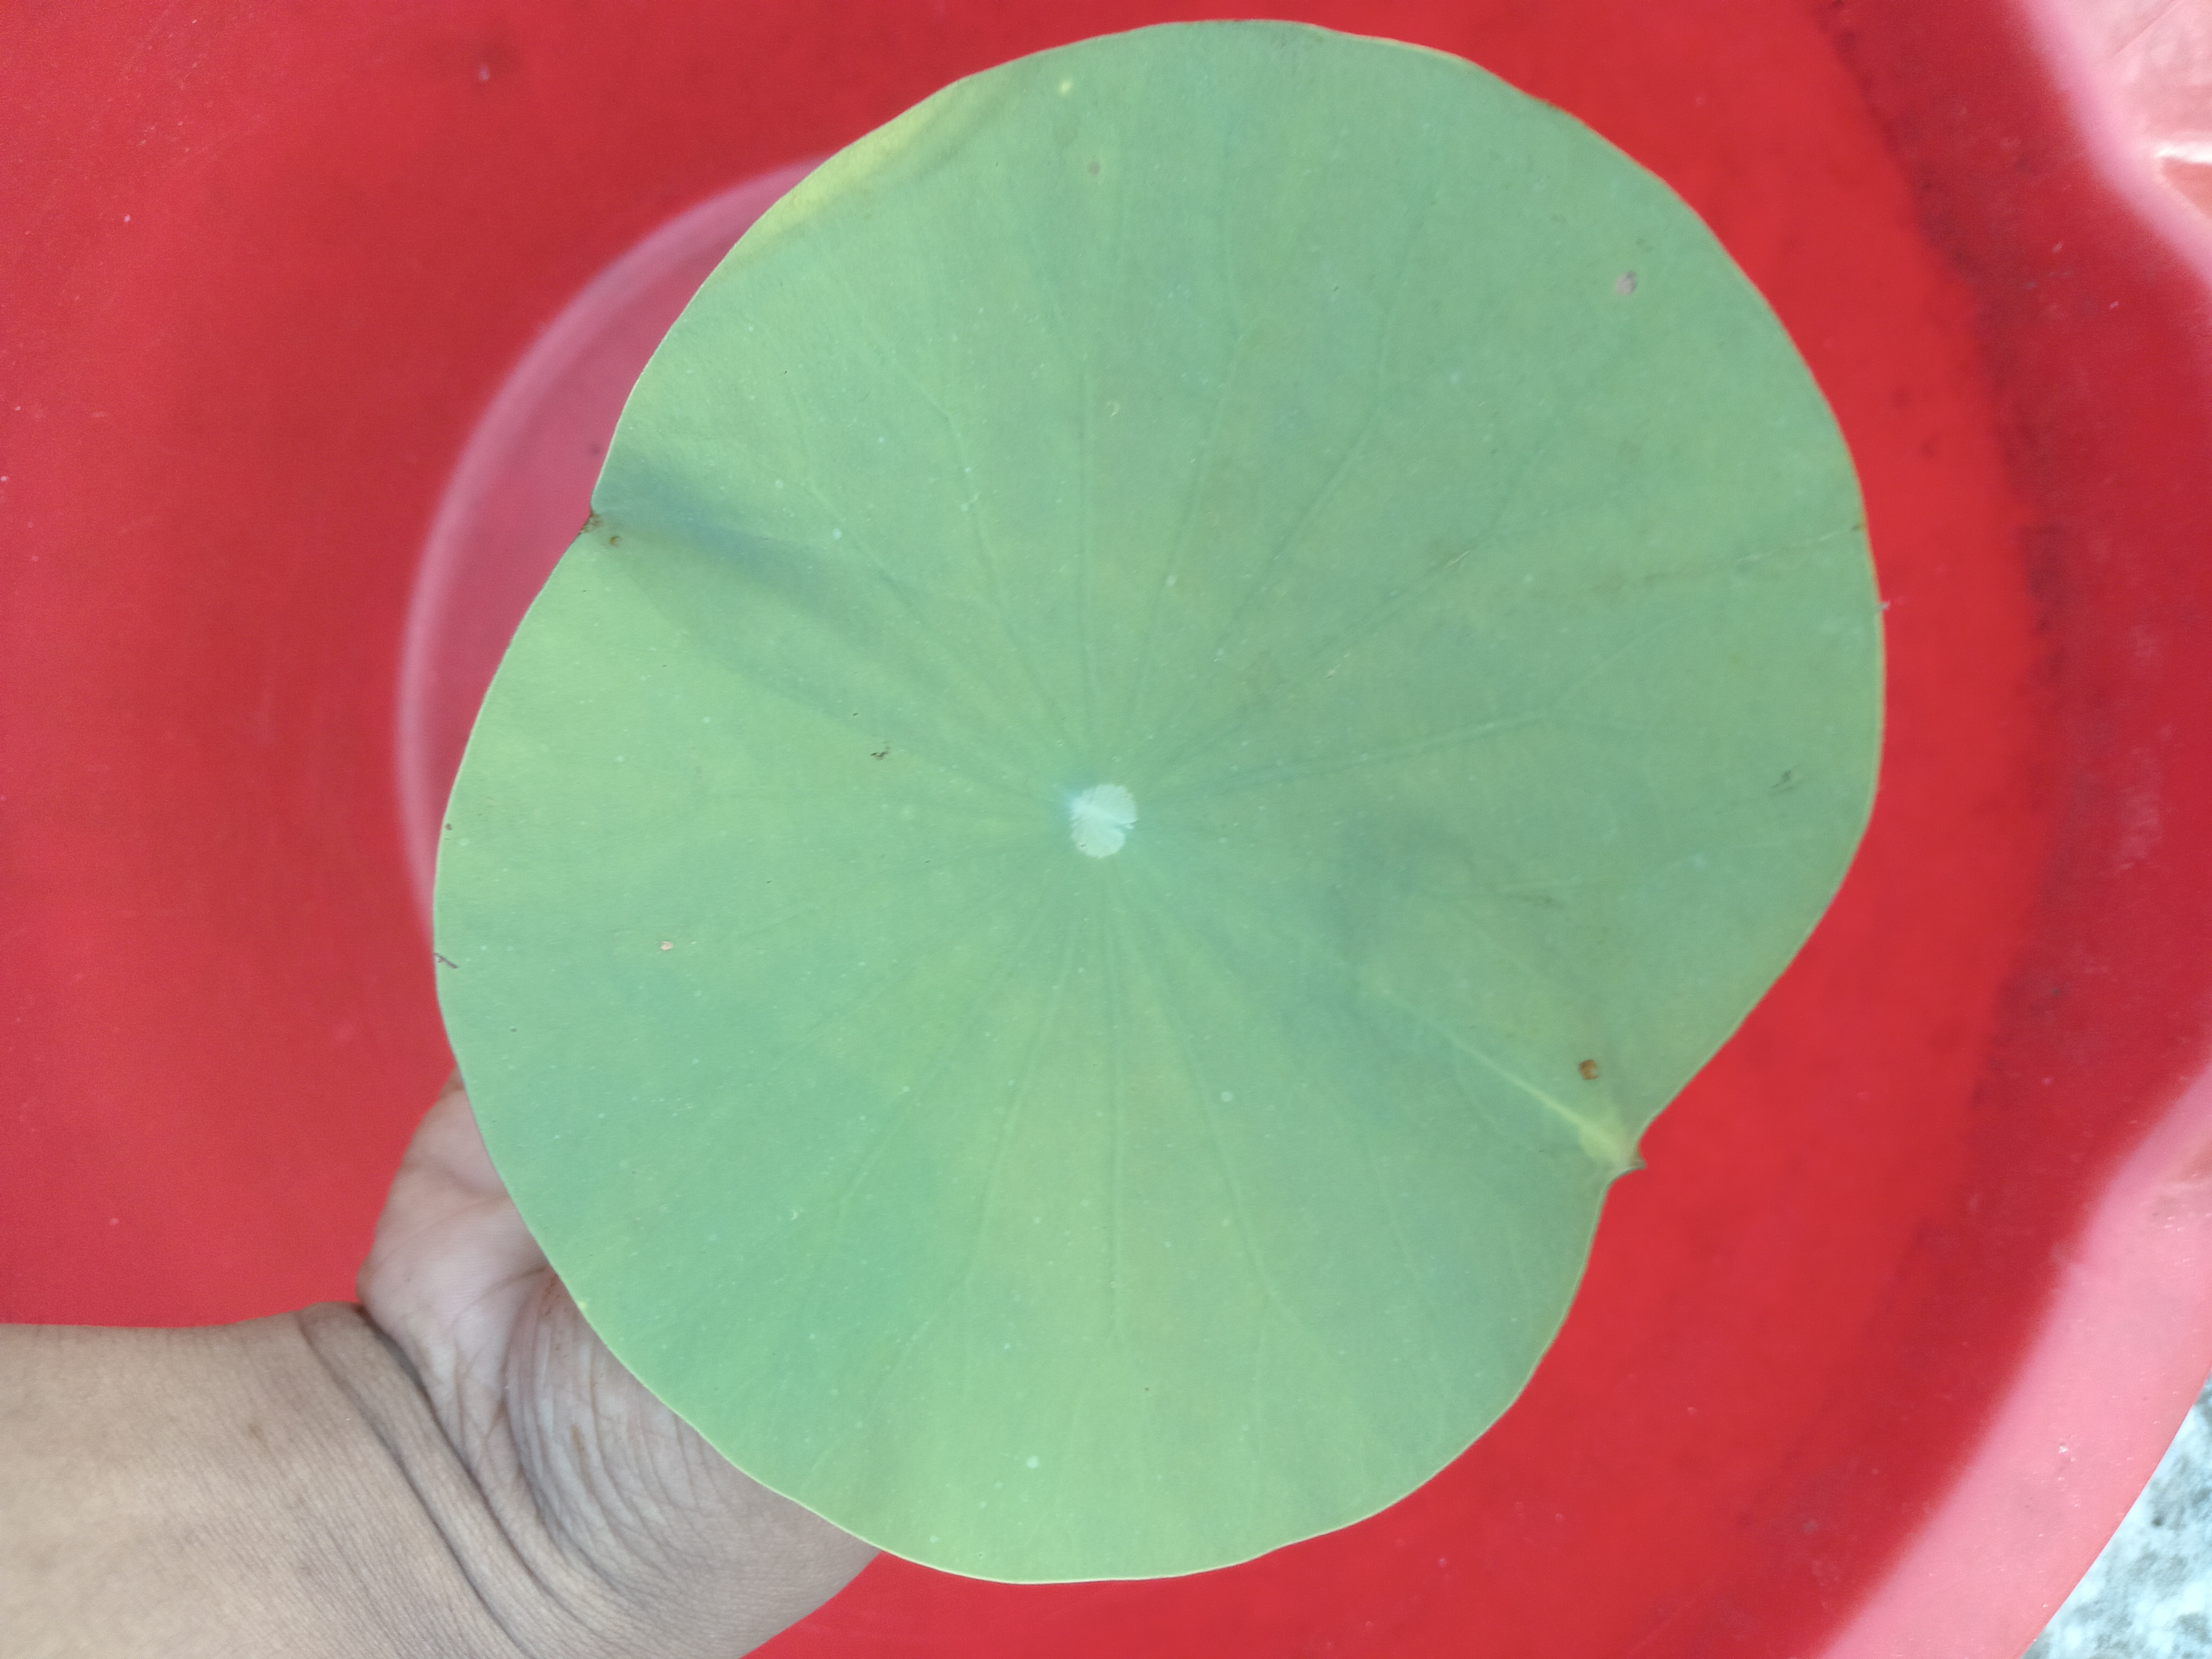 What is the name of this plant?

lotus
